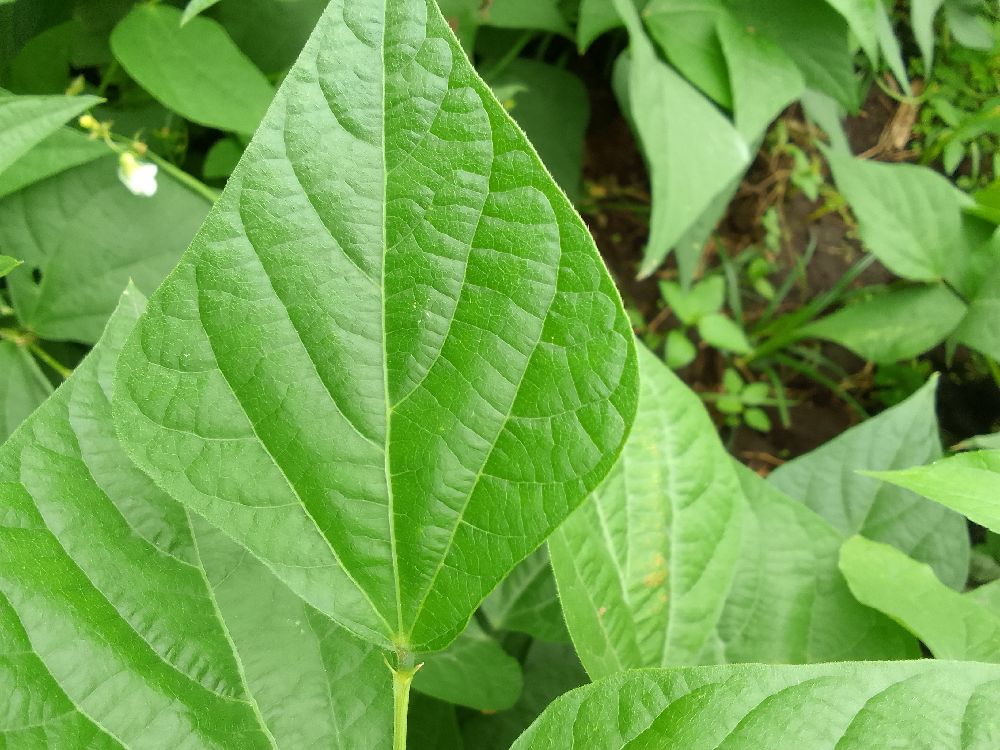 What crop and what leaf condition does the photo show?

common bean, healthy
